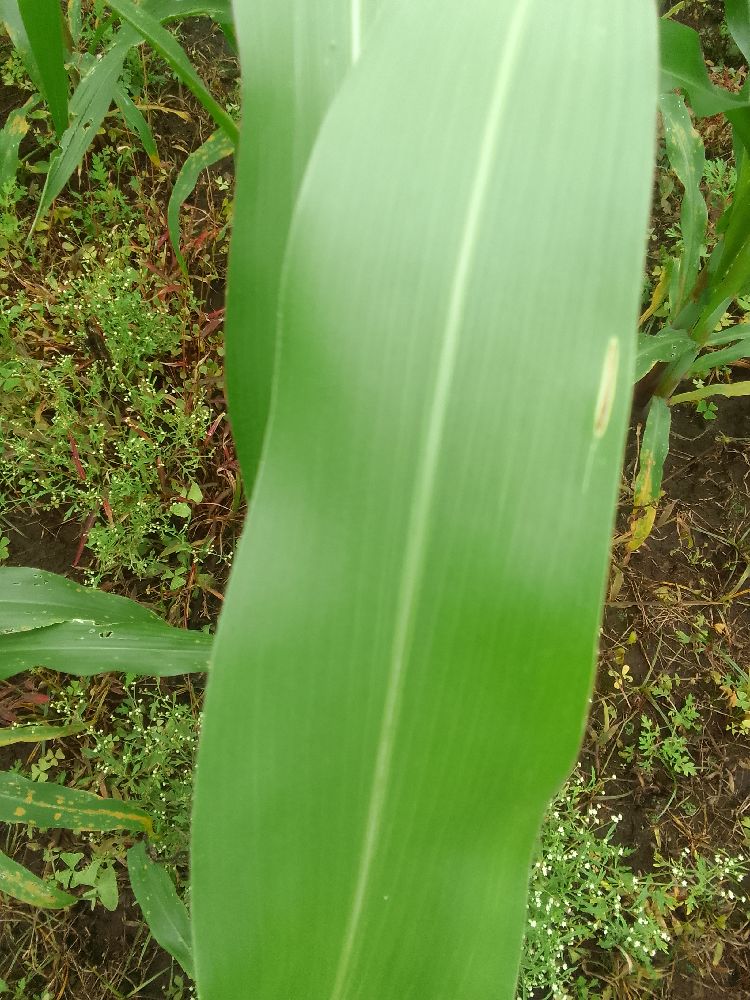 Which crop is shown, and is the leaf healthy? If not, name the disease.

maize, healthy
